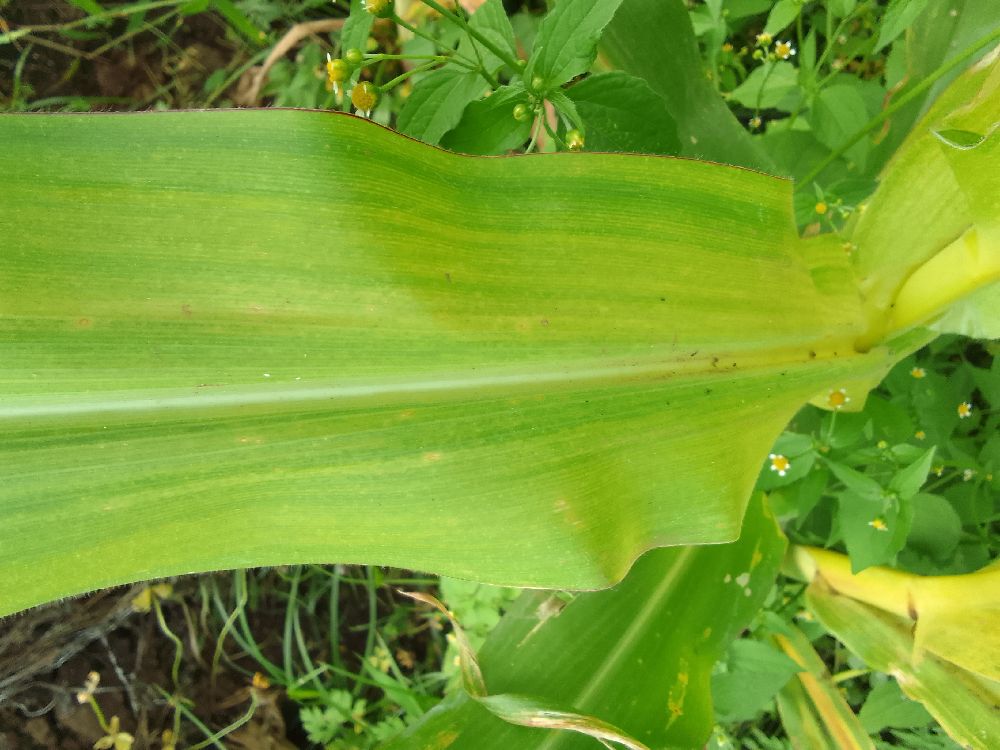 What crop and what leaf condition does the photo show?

maize, maize lethal necrosis
